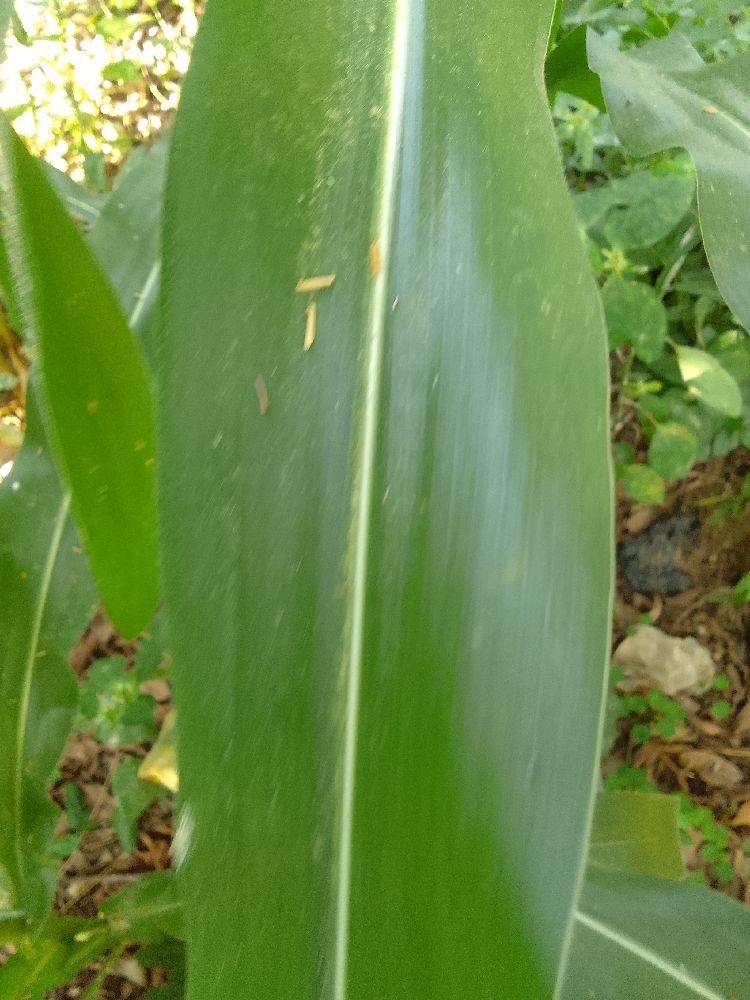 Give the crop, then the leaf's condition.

maize, healthy
